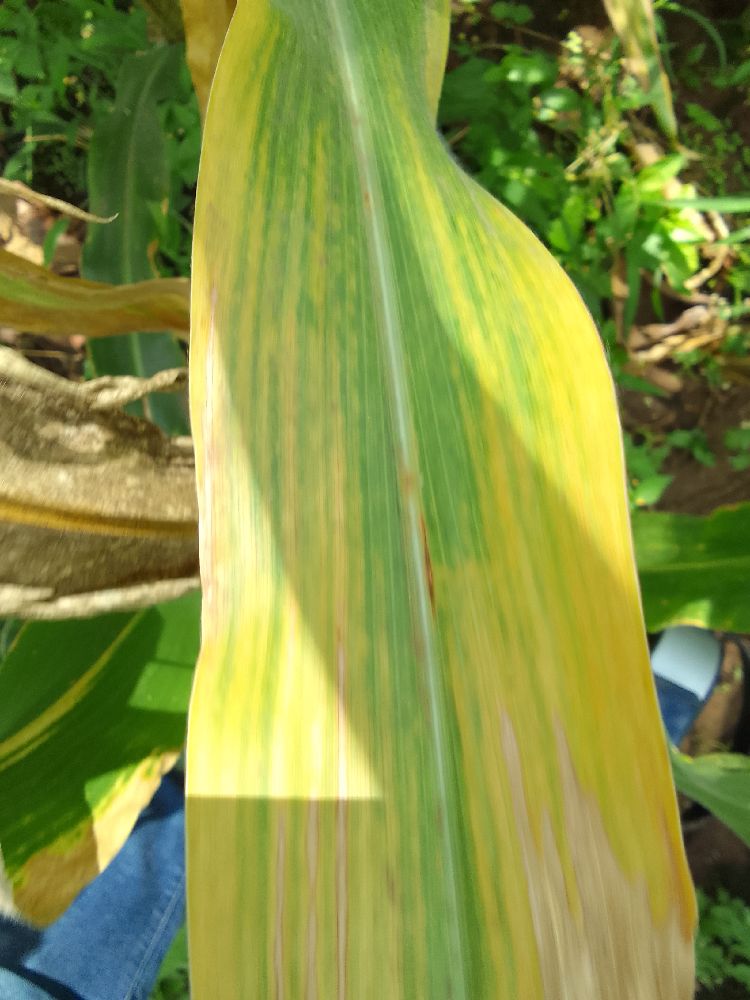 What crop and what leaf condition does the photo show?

maize, maize lethal necrosis
